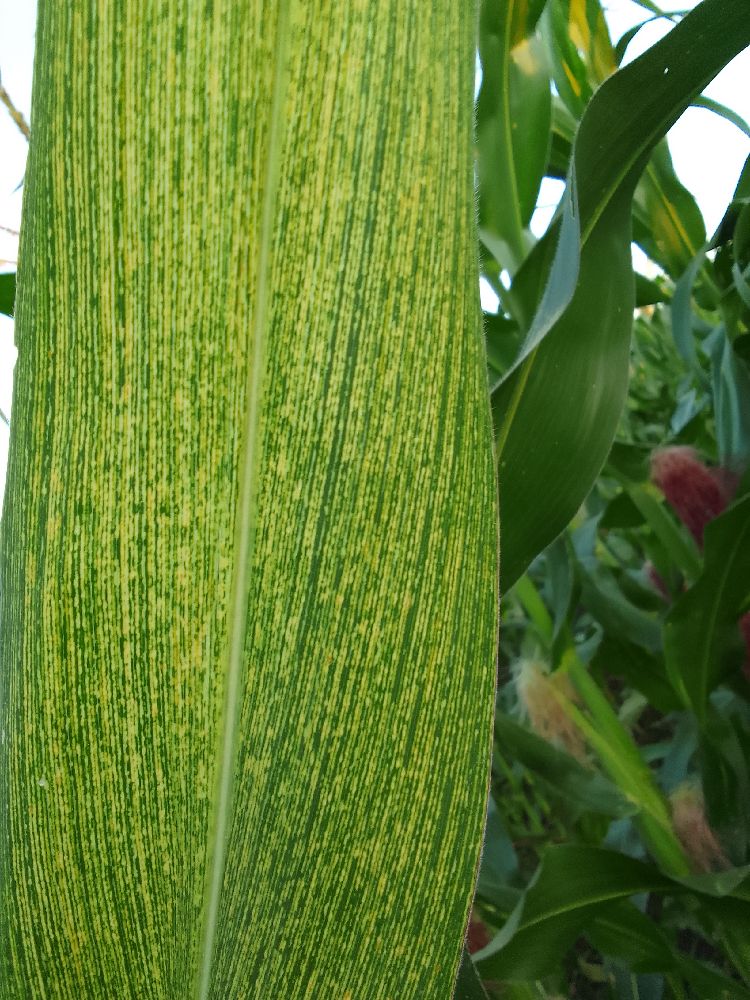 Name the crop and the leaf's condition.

maize, maize streak virus
